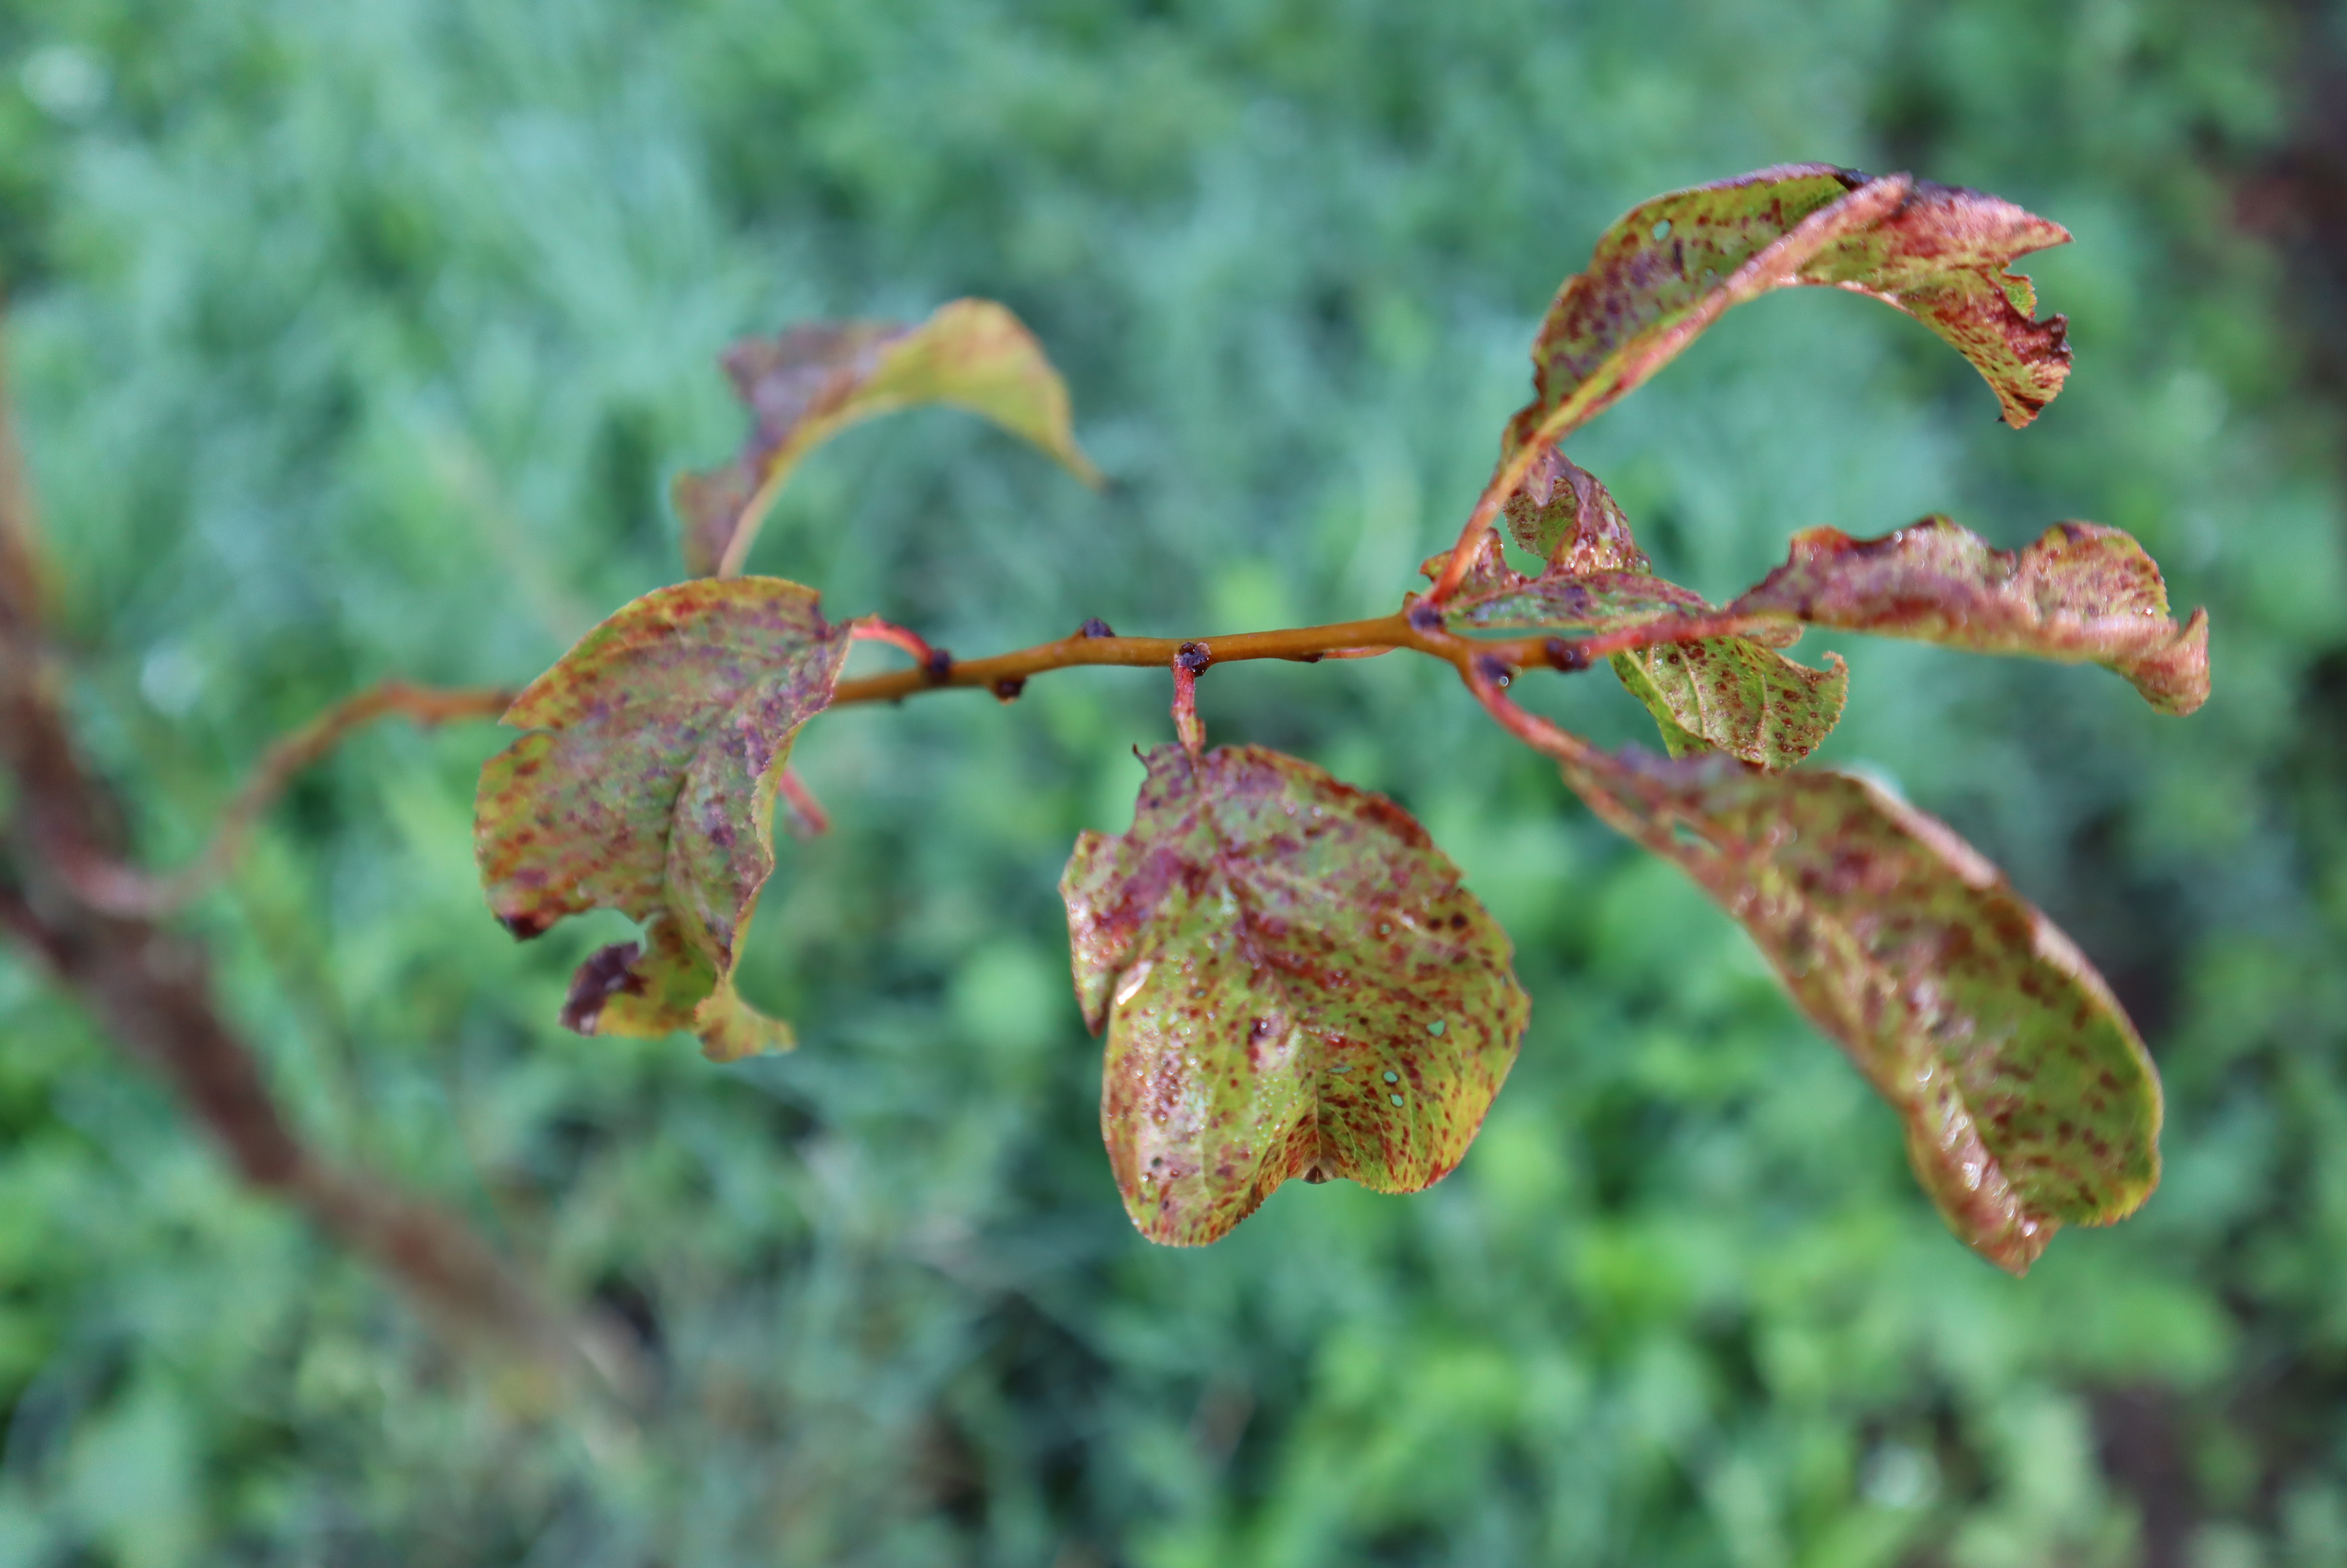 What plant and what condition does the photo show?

plum, shot hole disease
